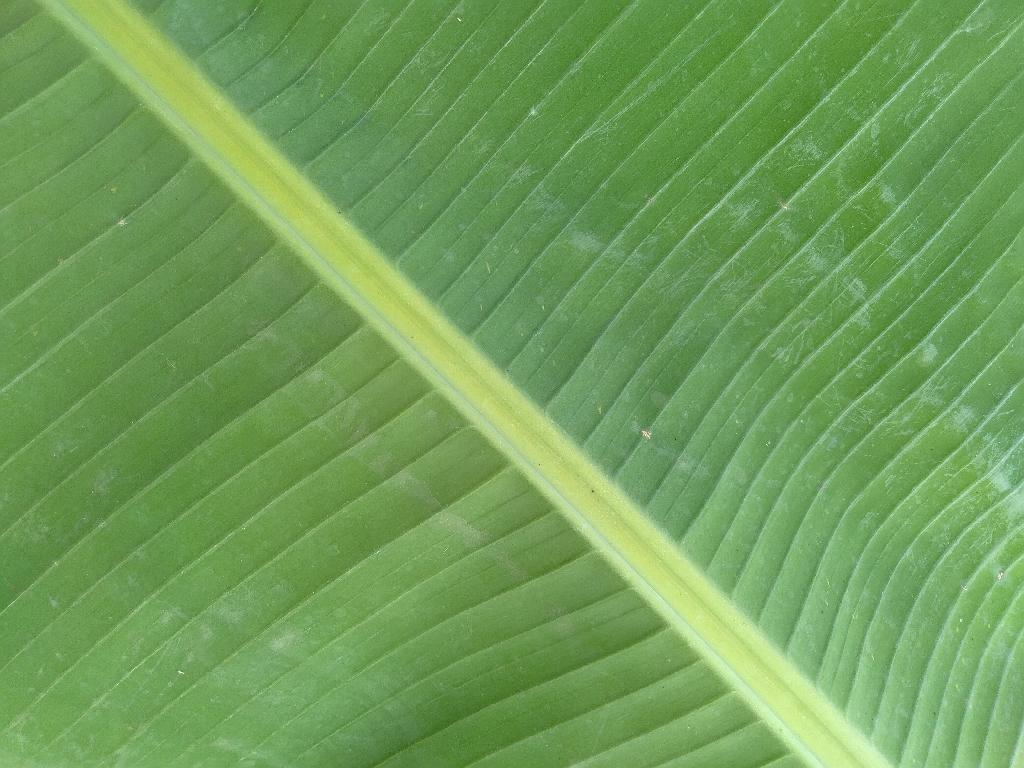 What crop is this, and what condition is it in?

banana, healthy
